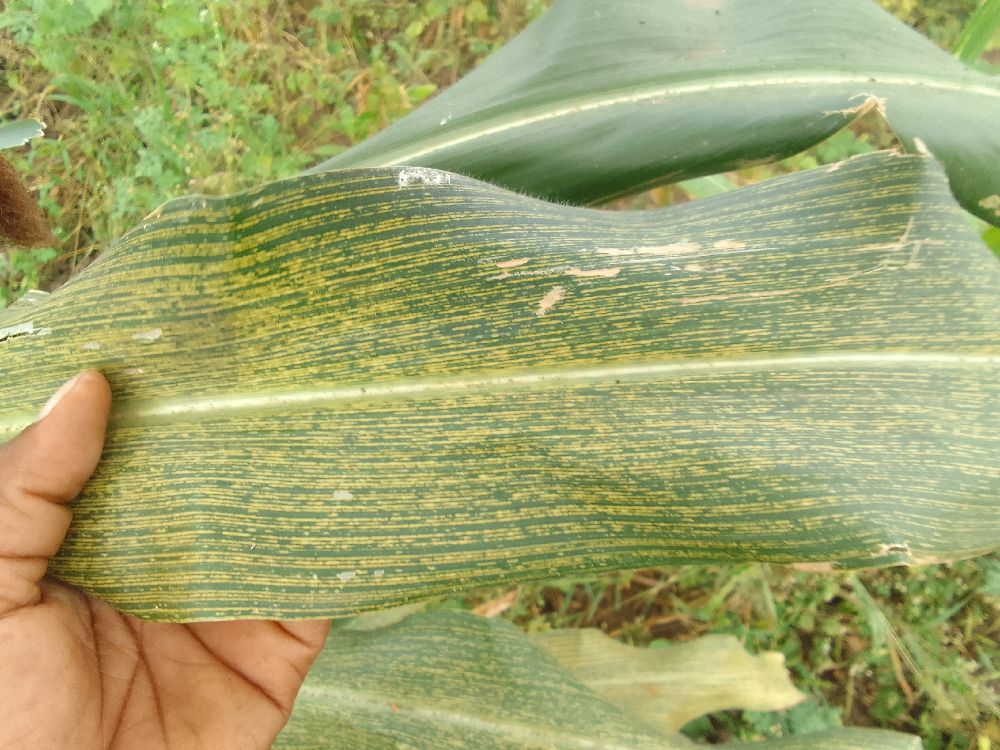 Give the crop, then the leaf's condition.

maize, maize streak virus
